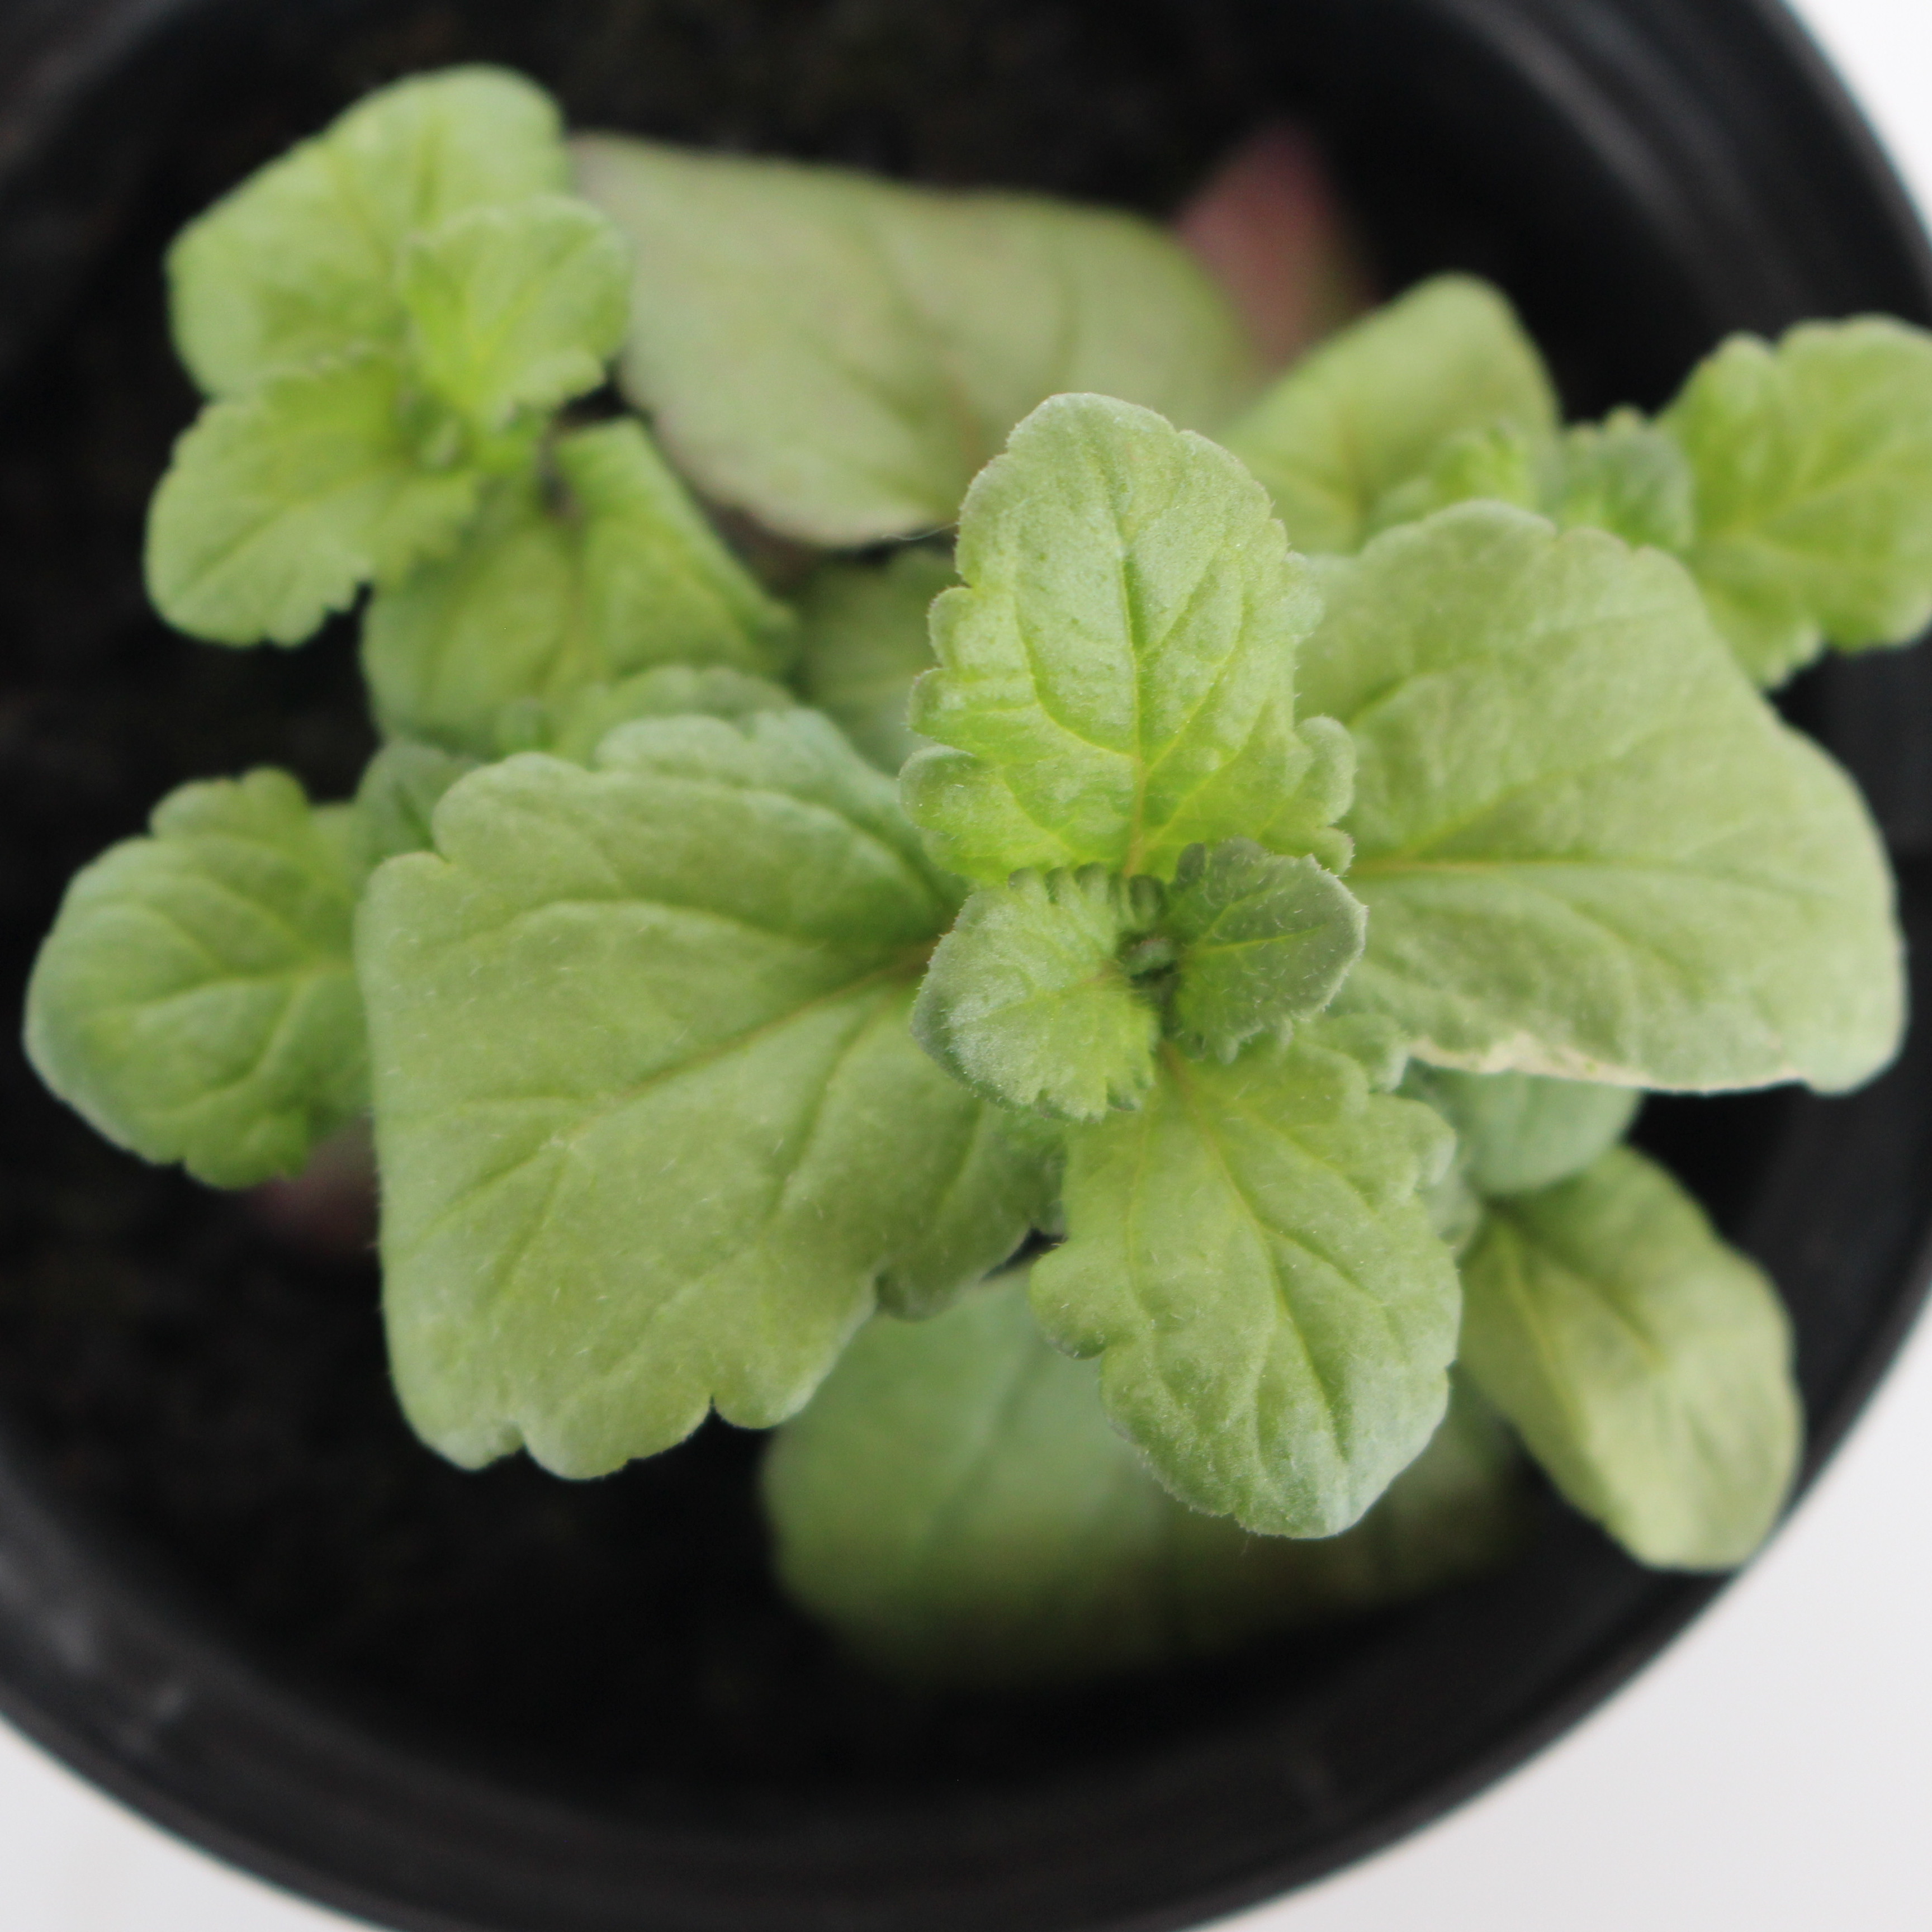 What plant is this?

Veronica persica
